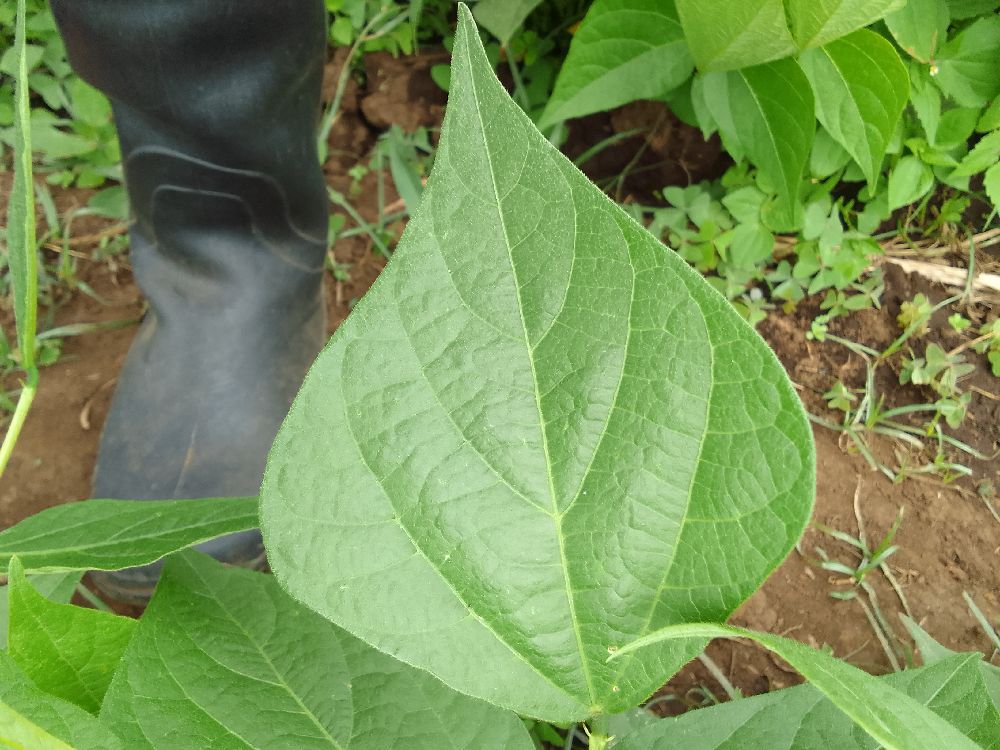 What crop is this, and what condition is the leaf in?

common bean, healthy
